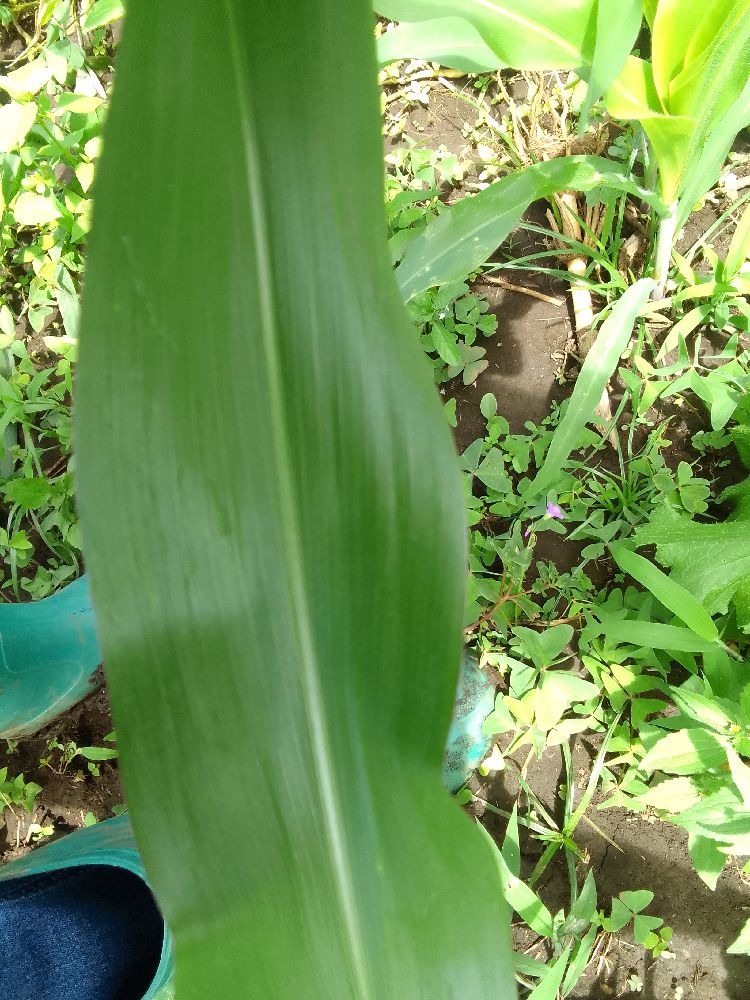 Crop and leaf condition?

maize, healthy
